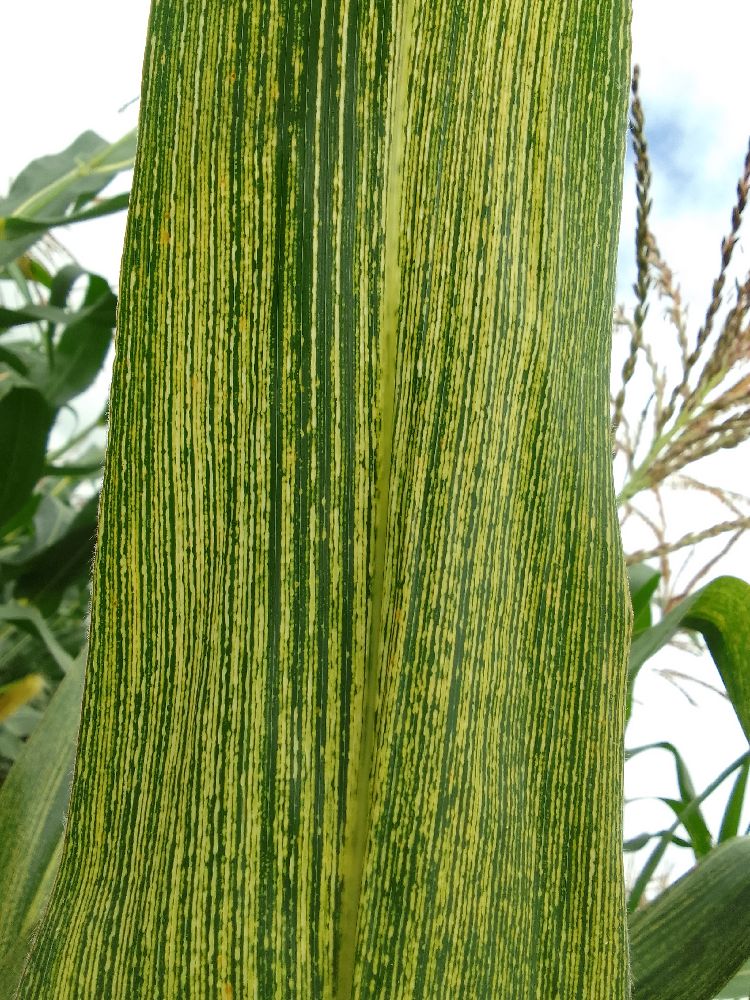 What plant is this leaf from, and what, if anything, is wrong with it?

maize, maize streak virus
